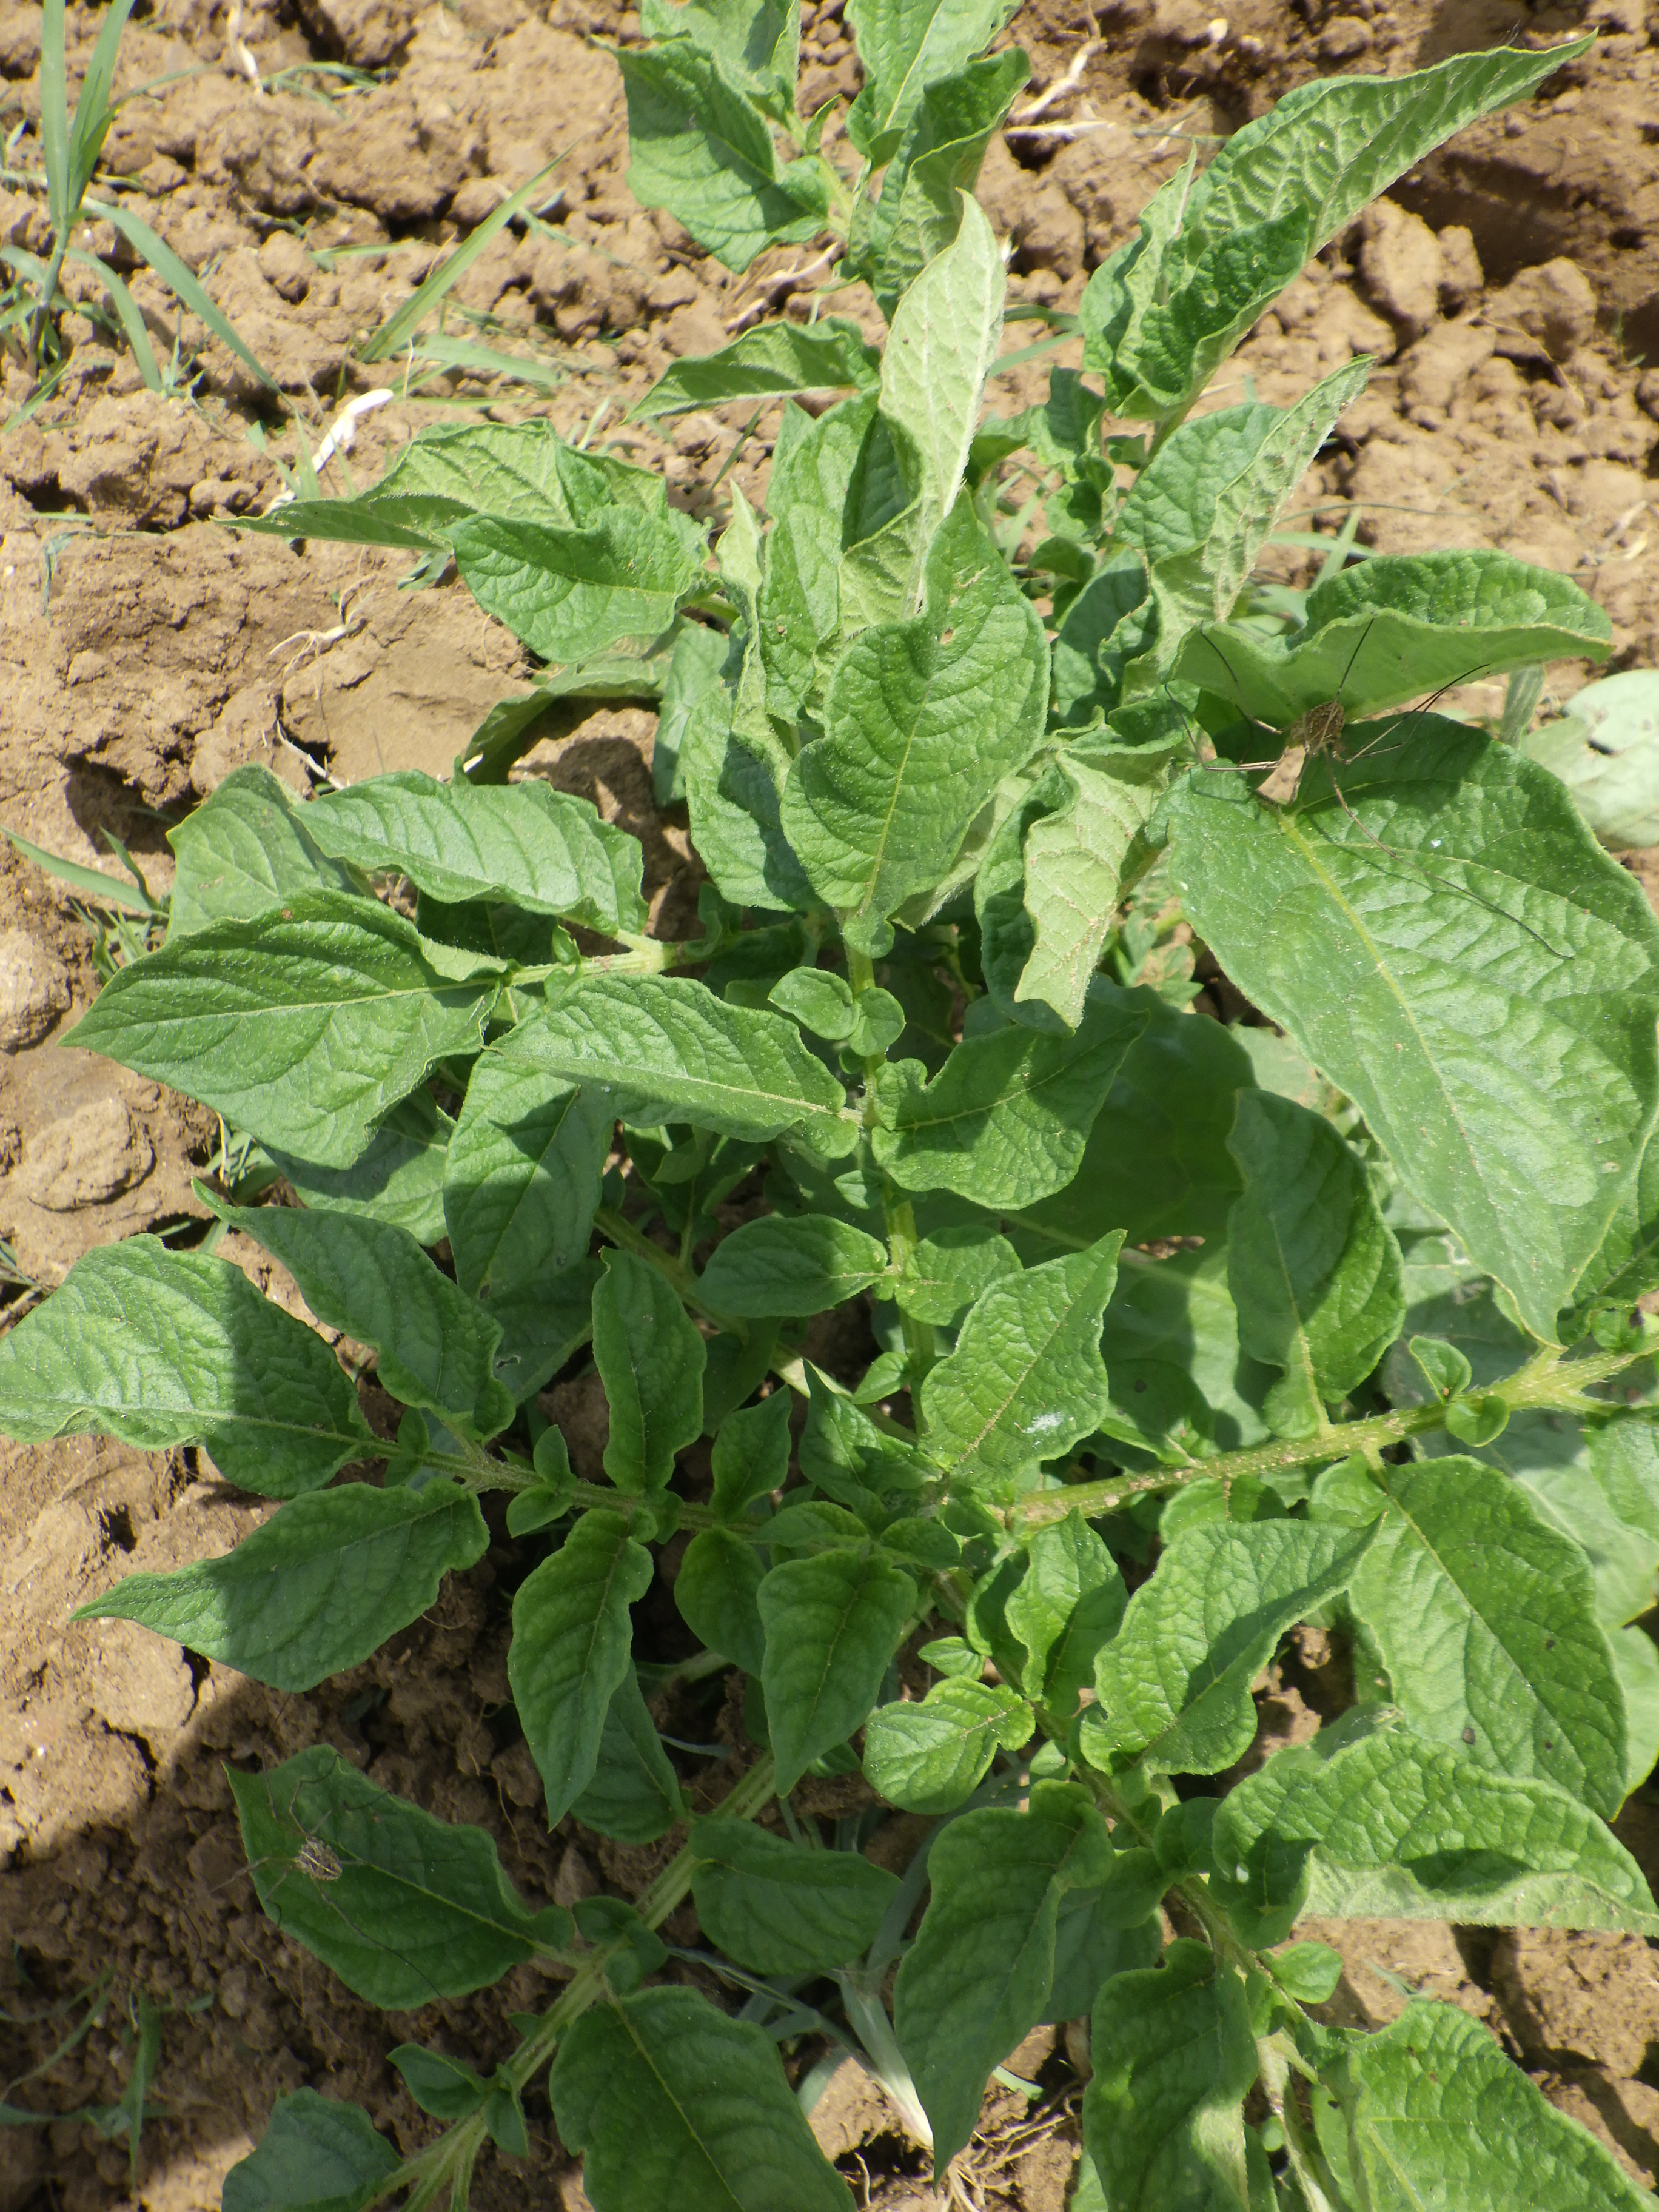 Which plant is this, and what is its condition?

potato, healthy
